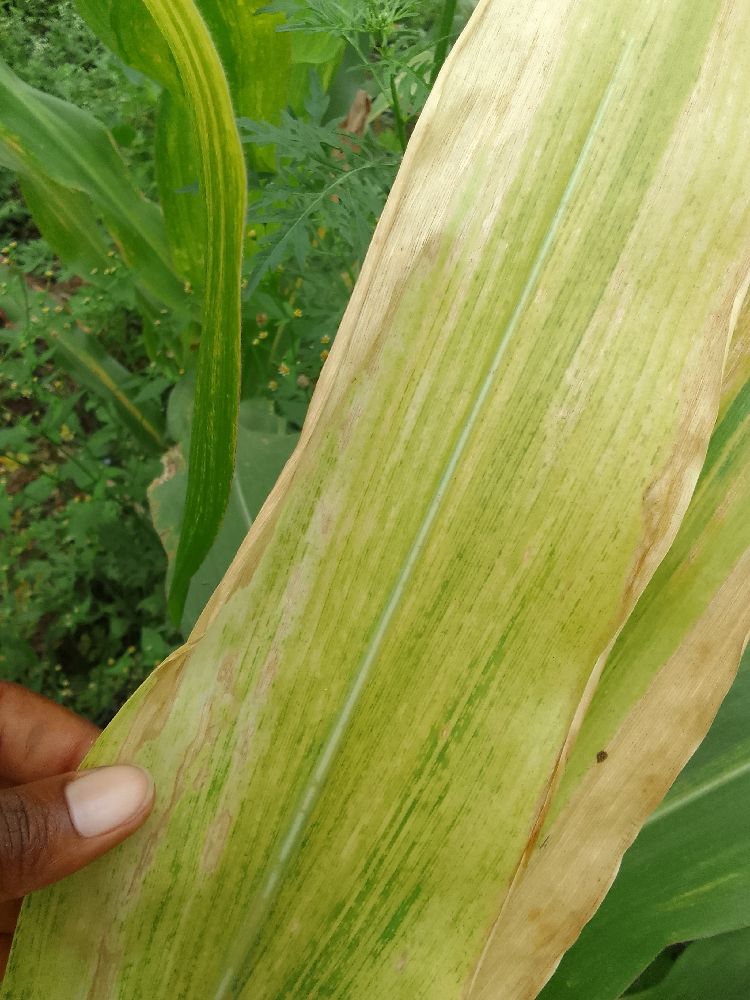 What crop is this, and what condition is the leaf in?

maize, maize lethal necrosis
